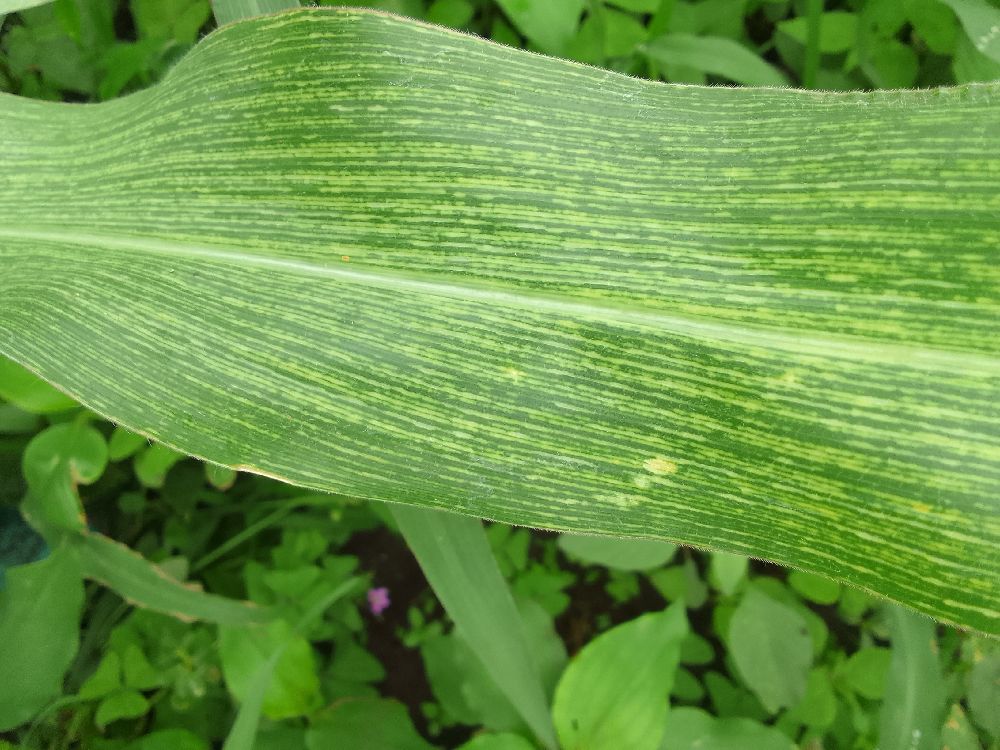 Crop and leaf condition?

maize, maize streak virus
